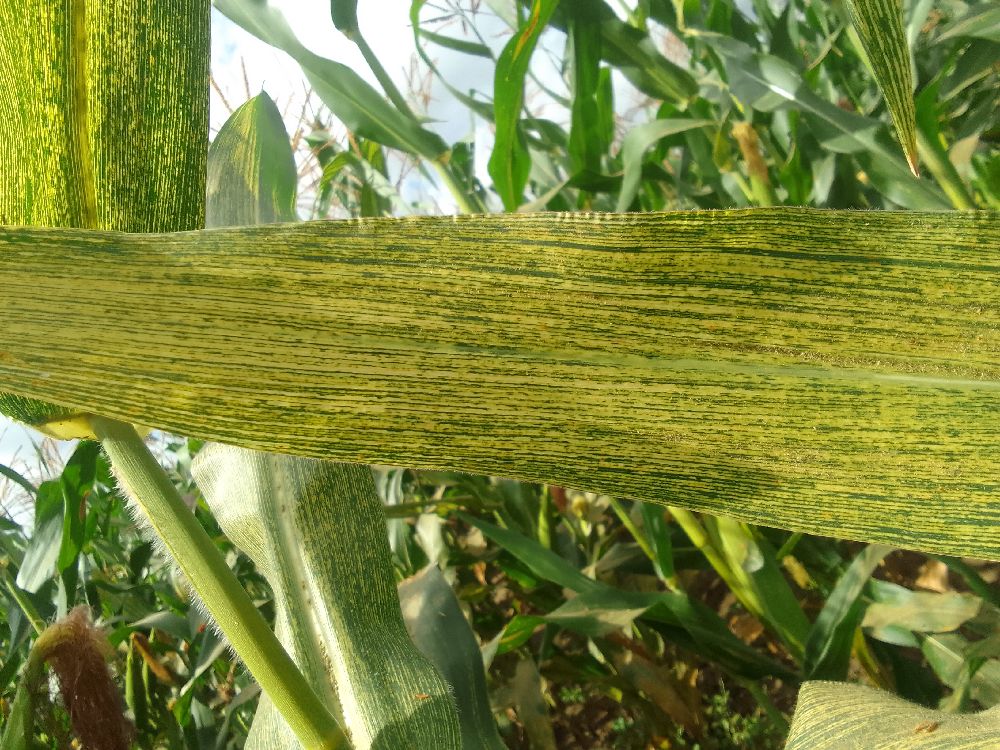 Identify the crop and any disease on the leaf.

maize, maize streak virus
